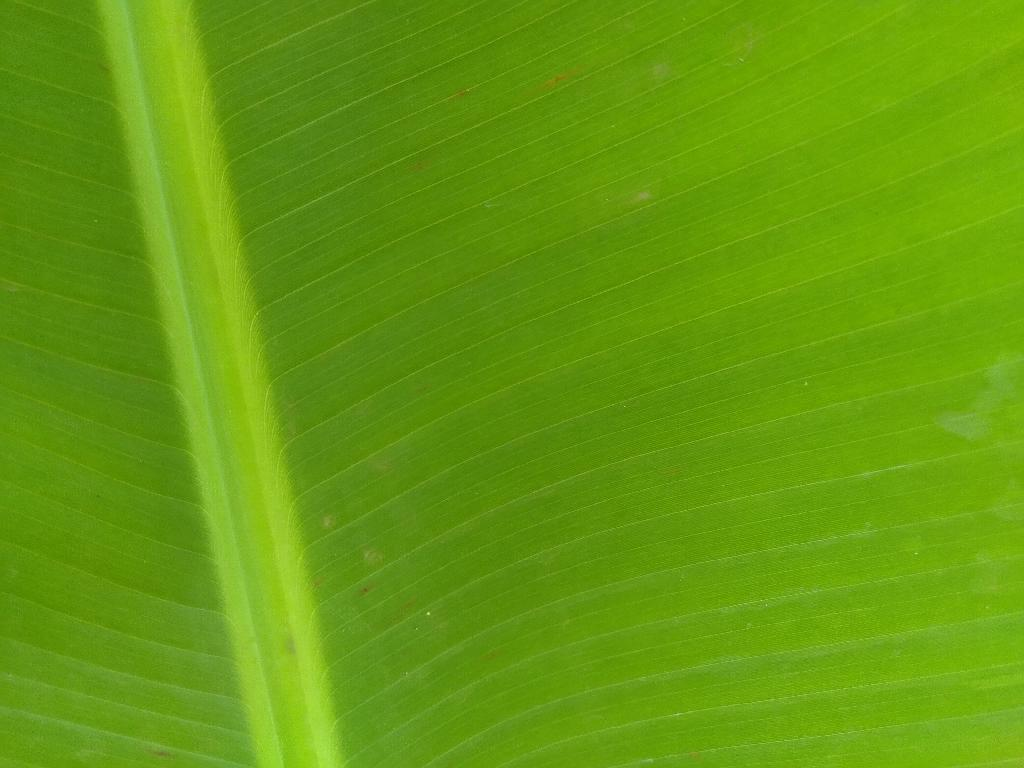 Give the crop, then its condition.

banana, healthy
